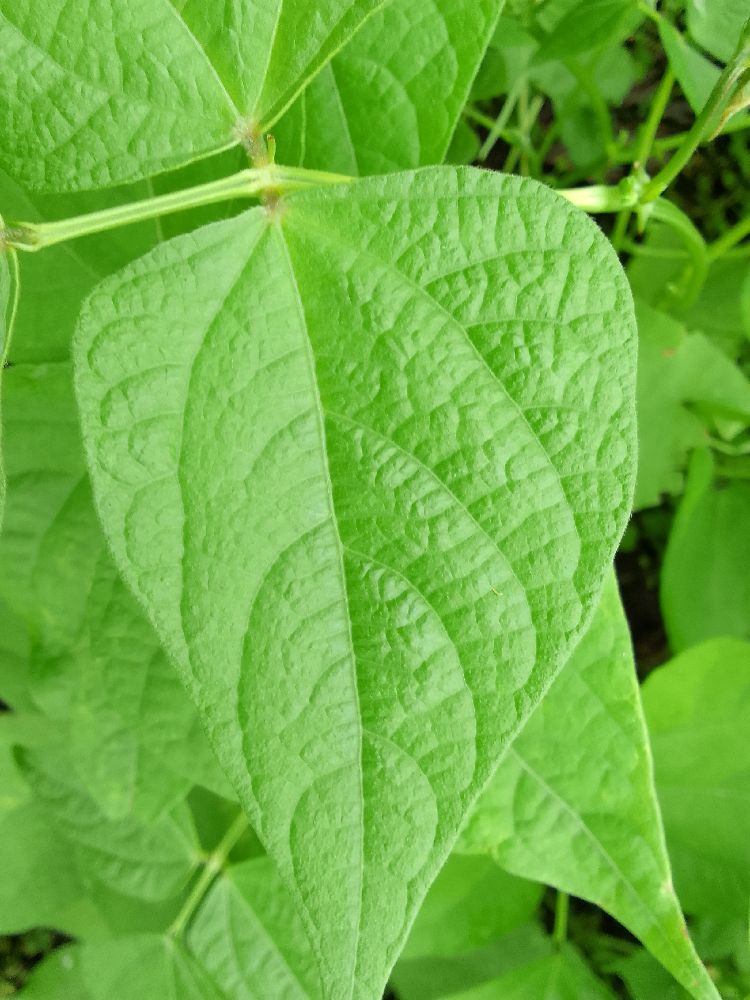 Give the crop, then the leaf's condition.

common bean, healthy
